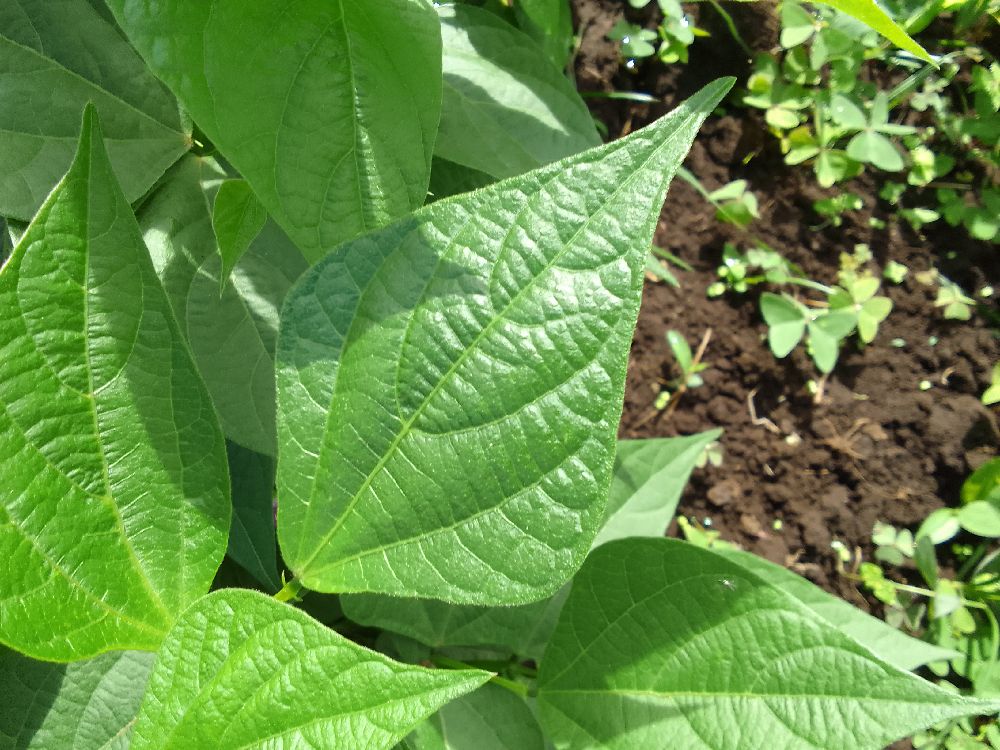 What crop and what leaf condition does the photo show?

common bean, healthy
